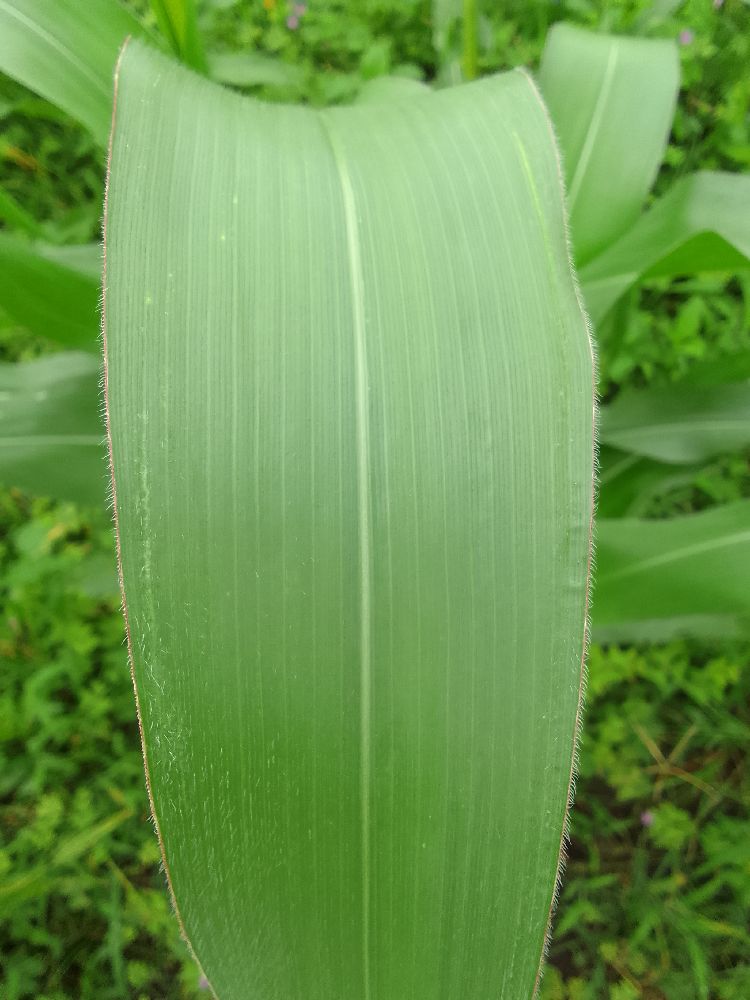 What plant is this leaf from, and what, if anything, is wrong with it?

maize, healthy
